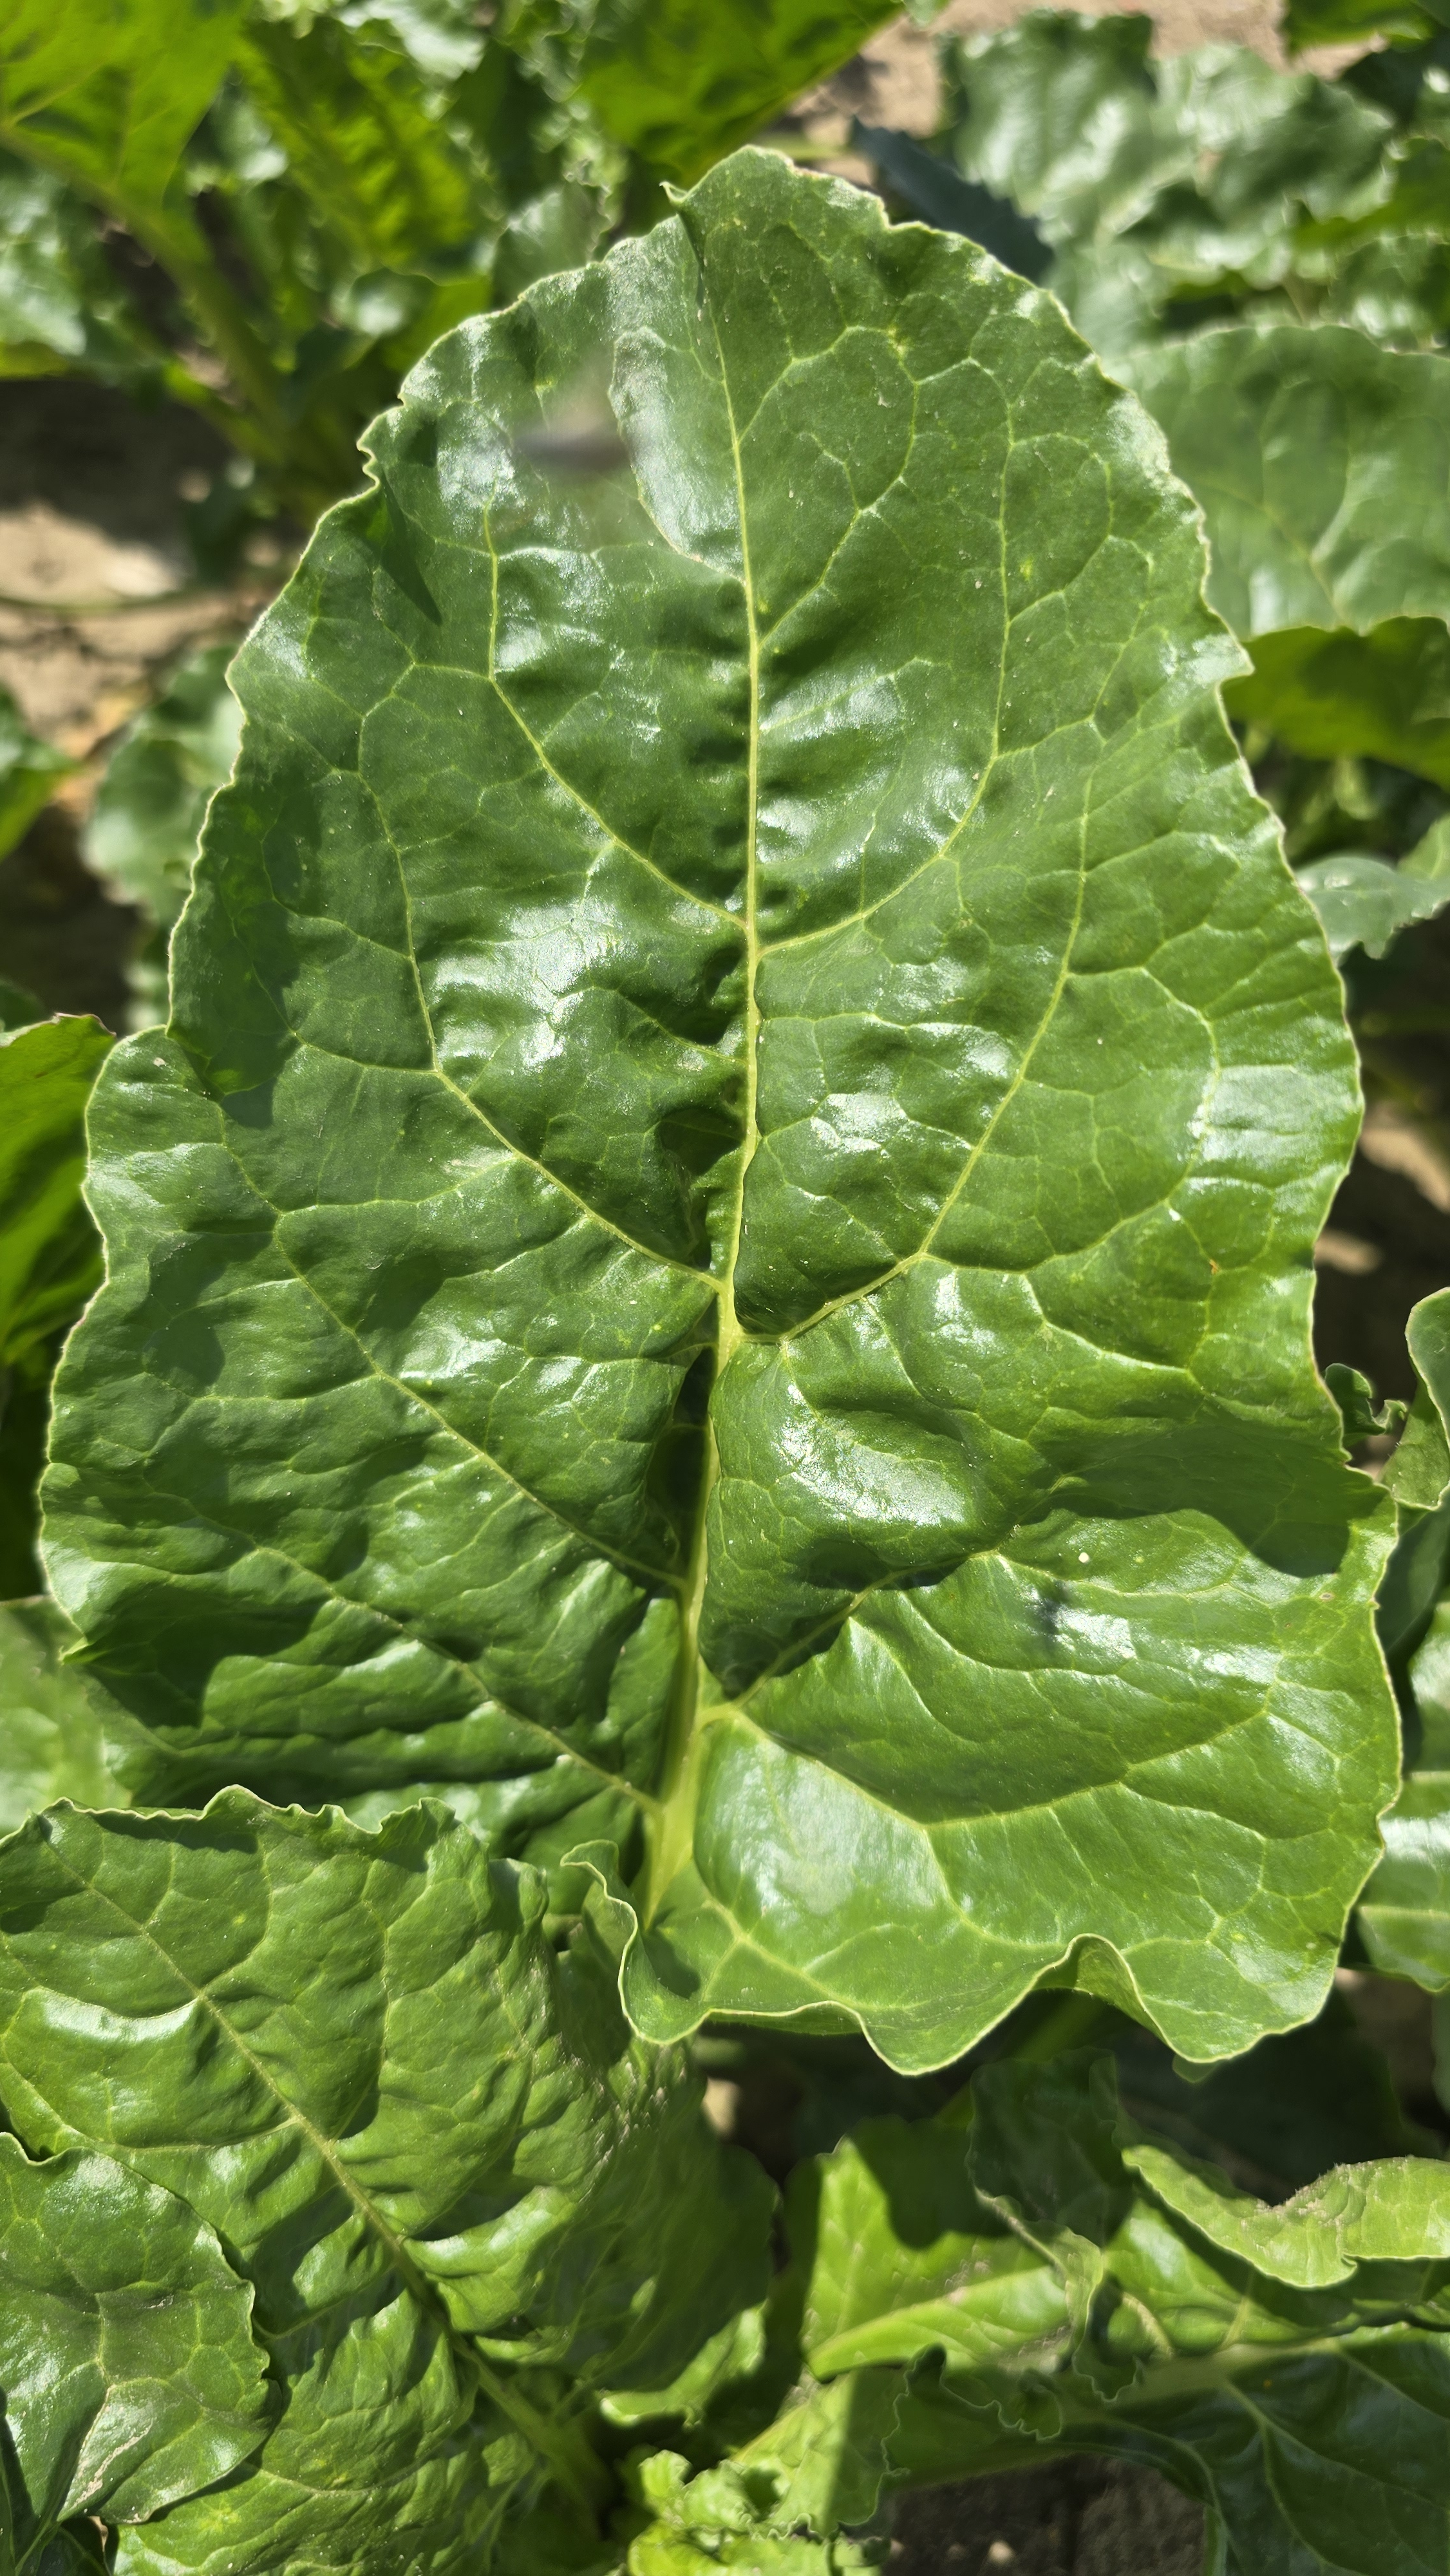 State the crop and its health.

beet, unaffected
